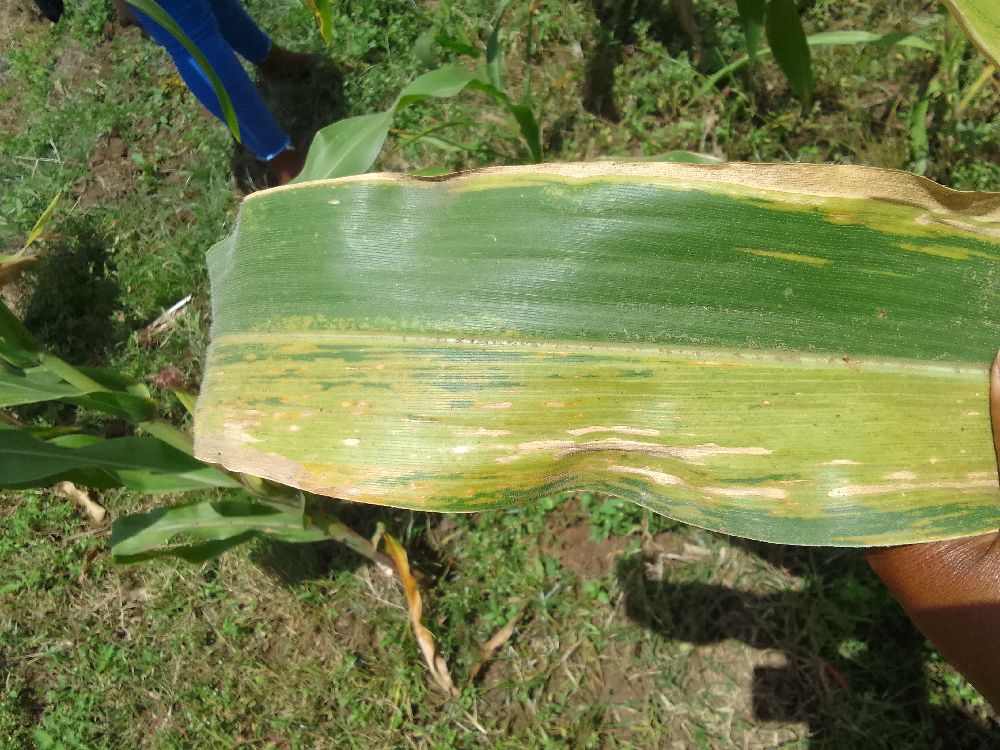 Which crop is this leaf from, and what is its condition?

maize, maize lethal necrosis
